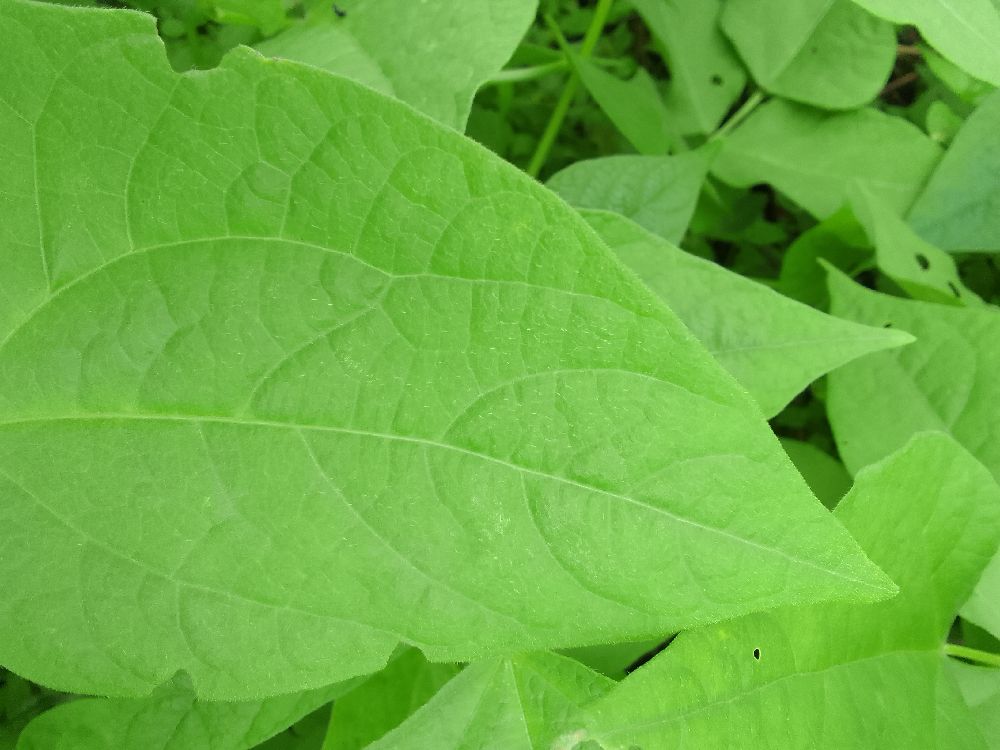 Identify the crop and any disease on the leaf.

common bean, healthy
